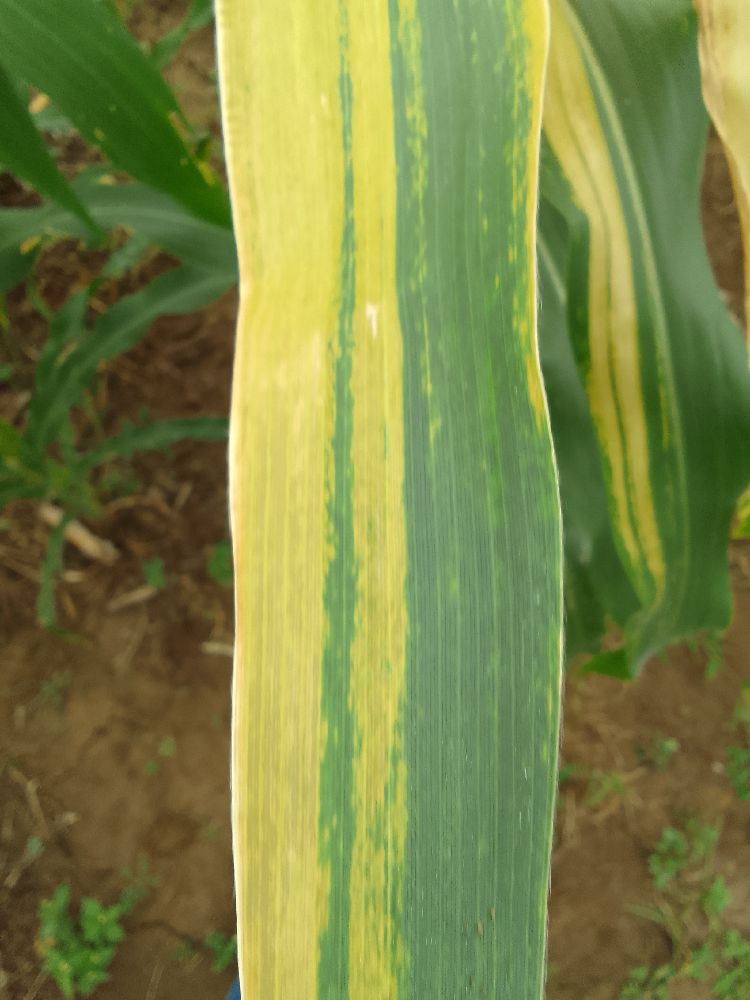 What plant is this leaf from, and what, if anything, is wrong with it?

maize, maize lethal necrosis
